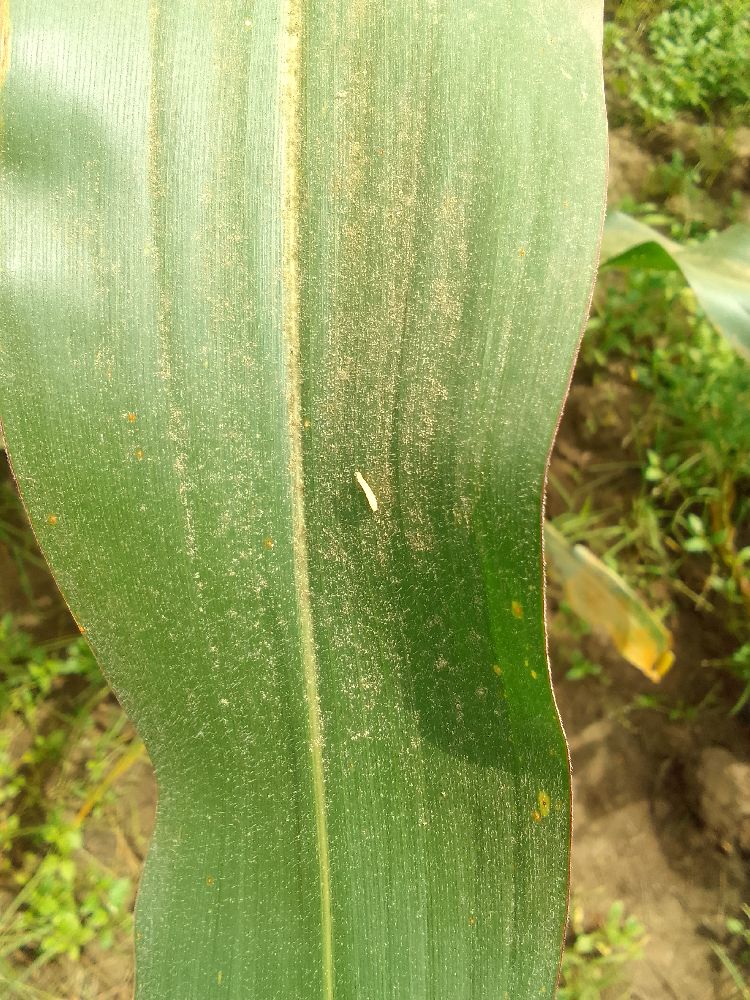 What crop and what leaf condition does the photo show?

maize, healthy
